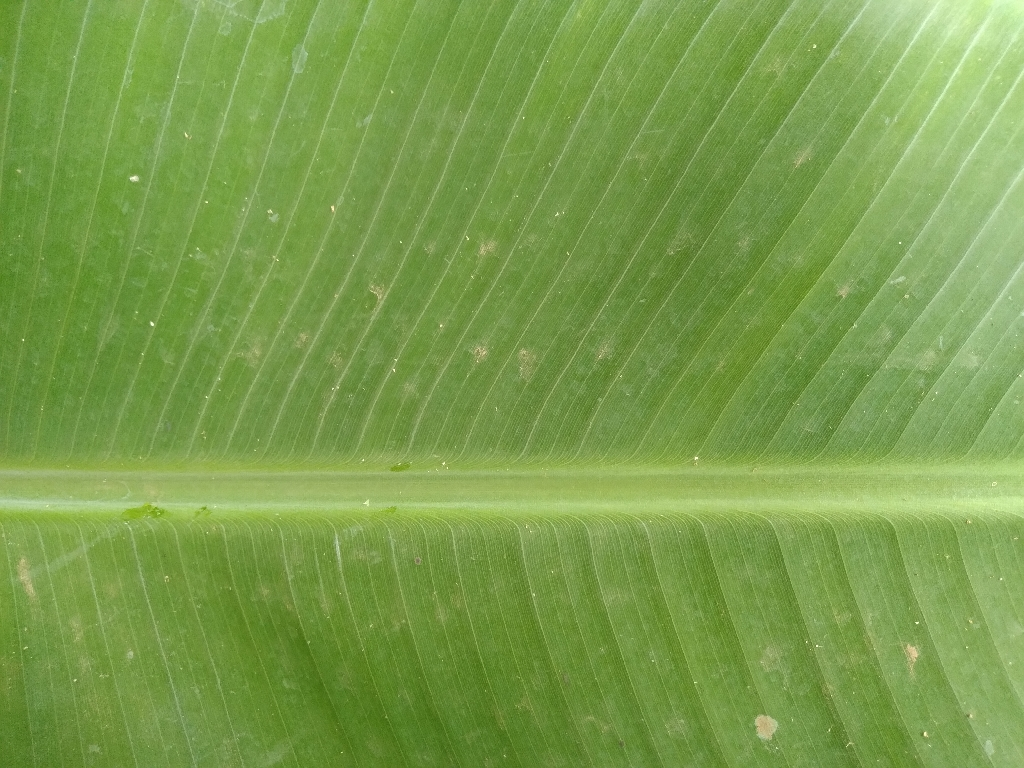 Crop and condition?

banana, healthy
